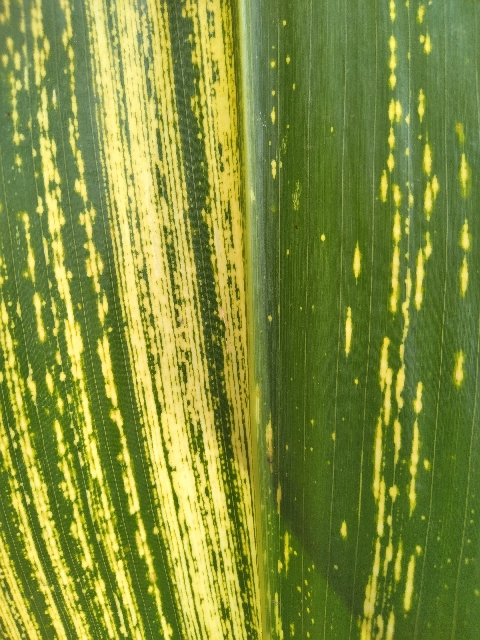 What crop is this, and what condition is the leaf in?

maize, maize streak virus
